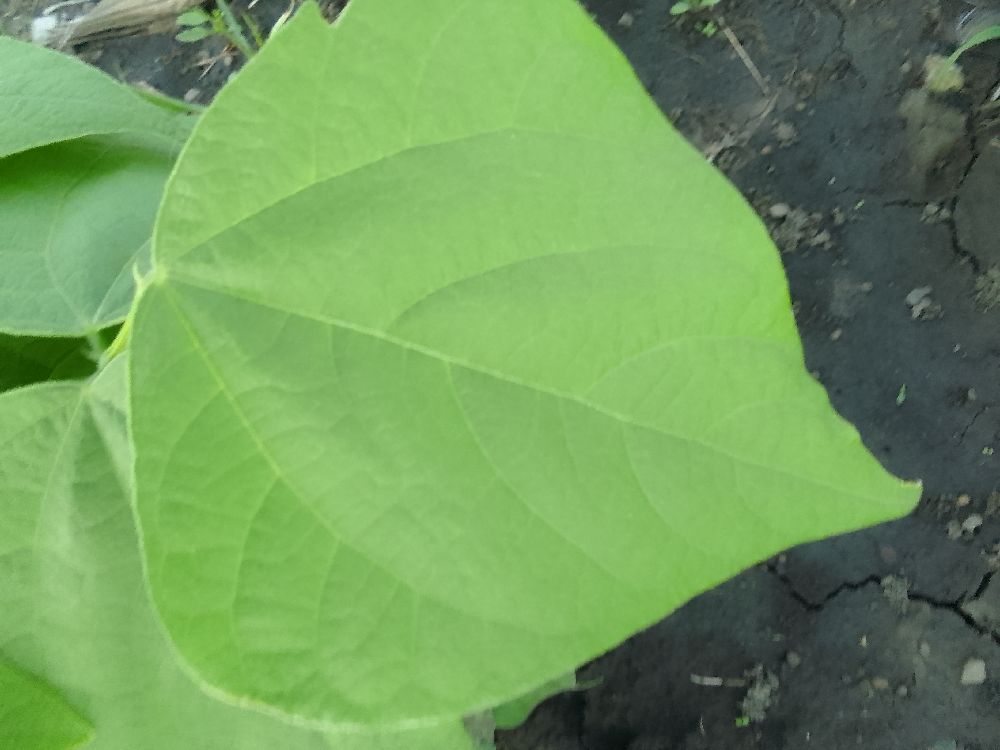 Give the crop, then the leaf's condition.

common bean, healthy
